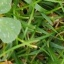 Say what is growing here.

unstructured weed
